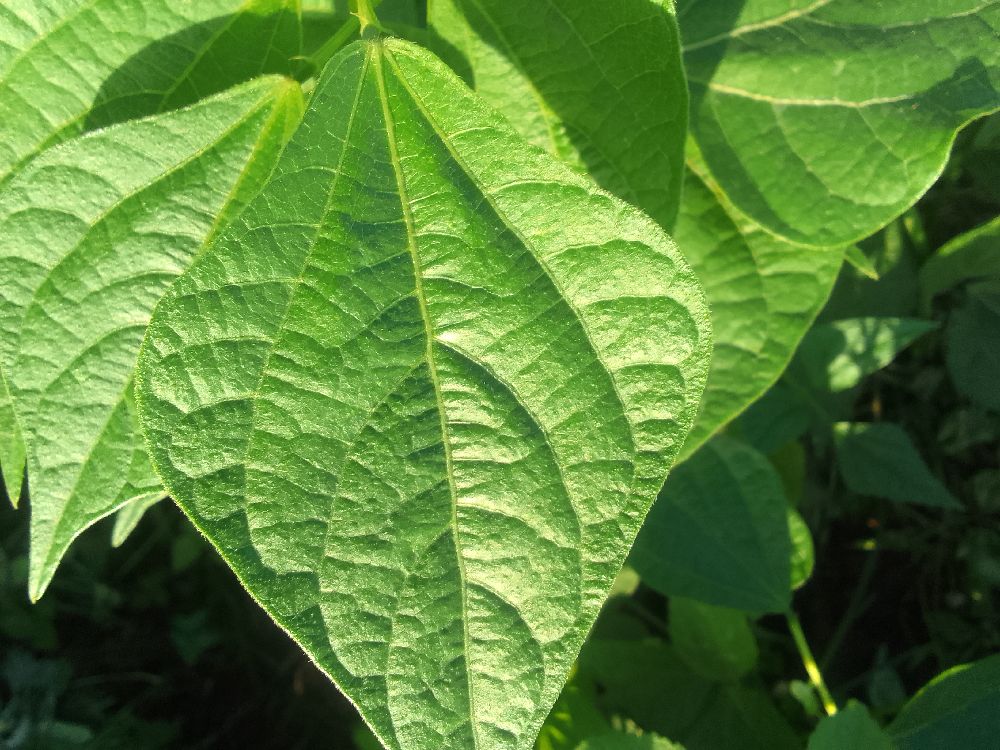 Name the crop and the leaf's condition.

common bean, healthy
